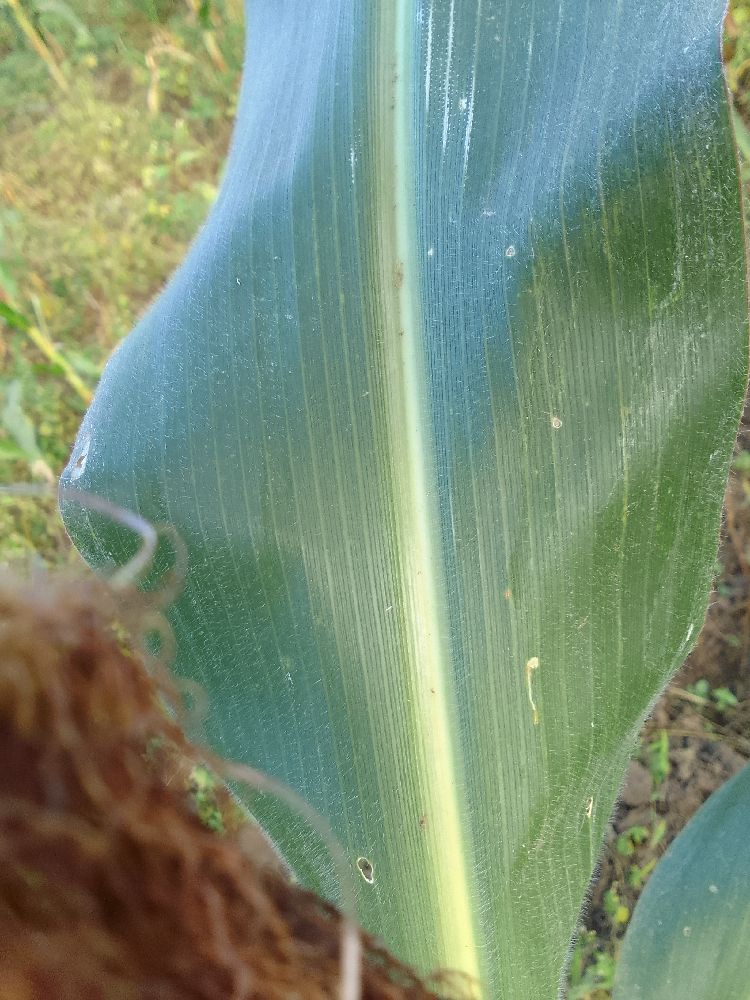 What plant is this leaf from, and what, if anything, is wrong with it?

maize, healthy
